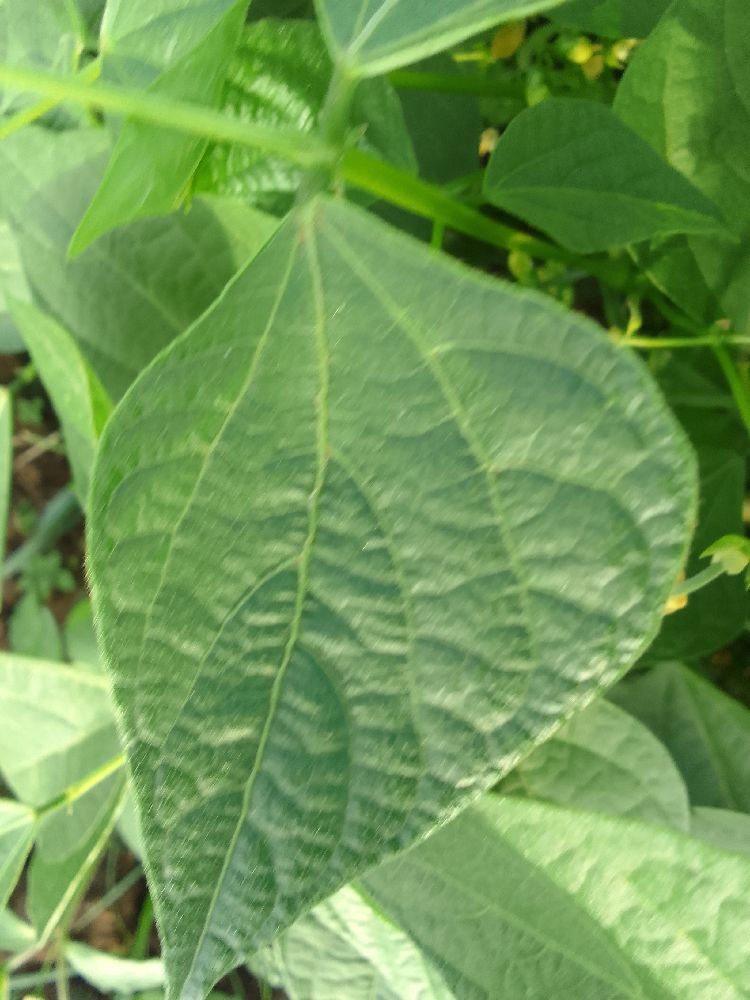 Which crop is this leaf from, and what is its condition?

common bean, healthy
